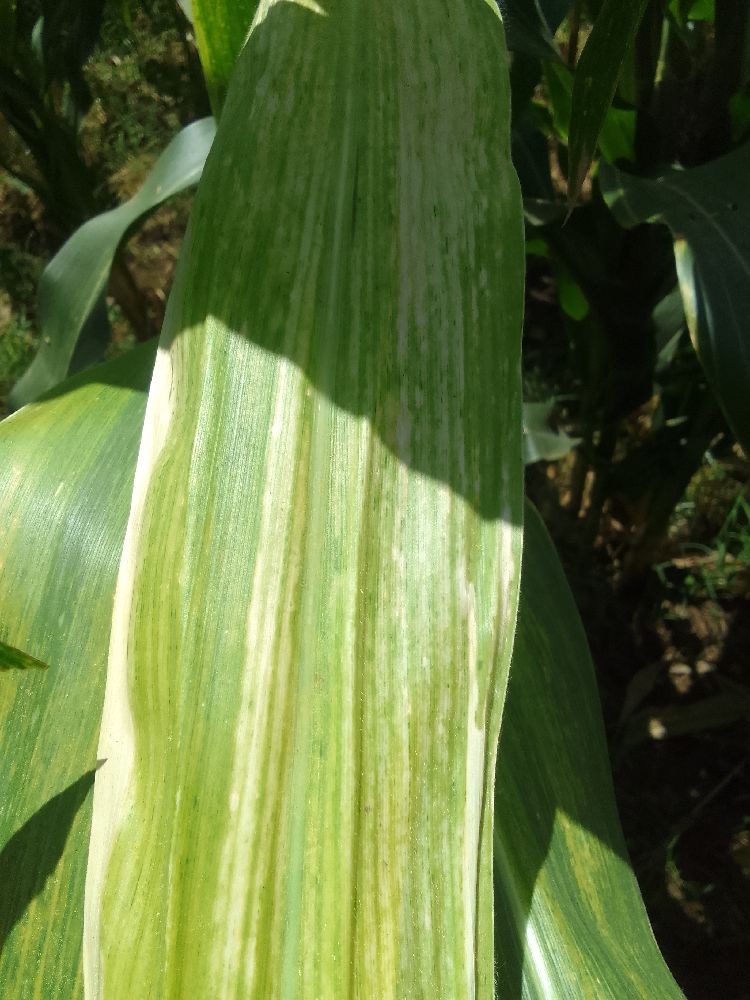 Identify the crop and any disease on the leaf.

maize, maize lethal necrosis
